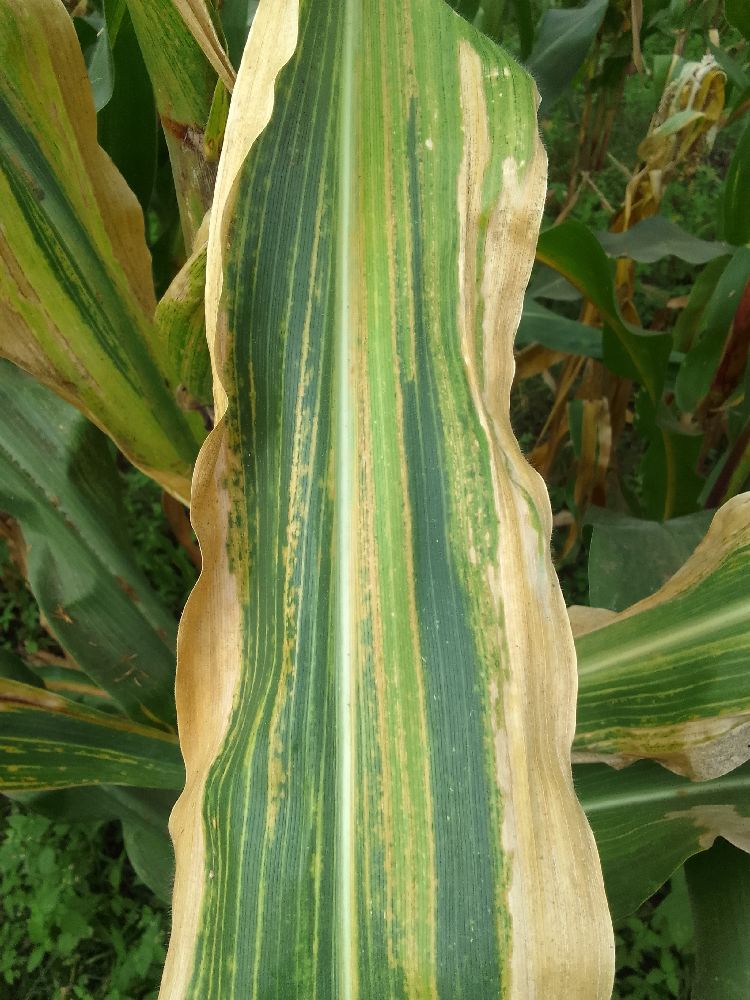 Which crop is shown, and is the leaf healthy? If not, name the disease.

maize, maize lethal necrosis
